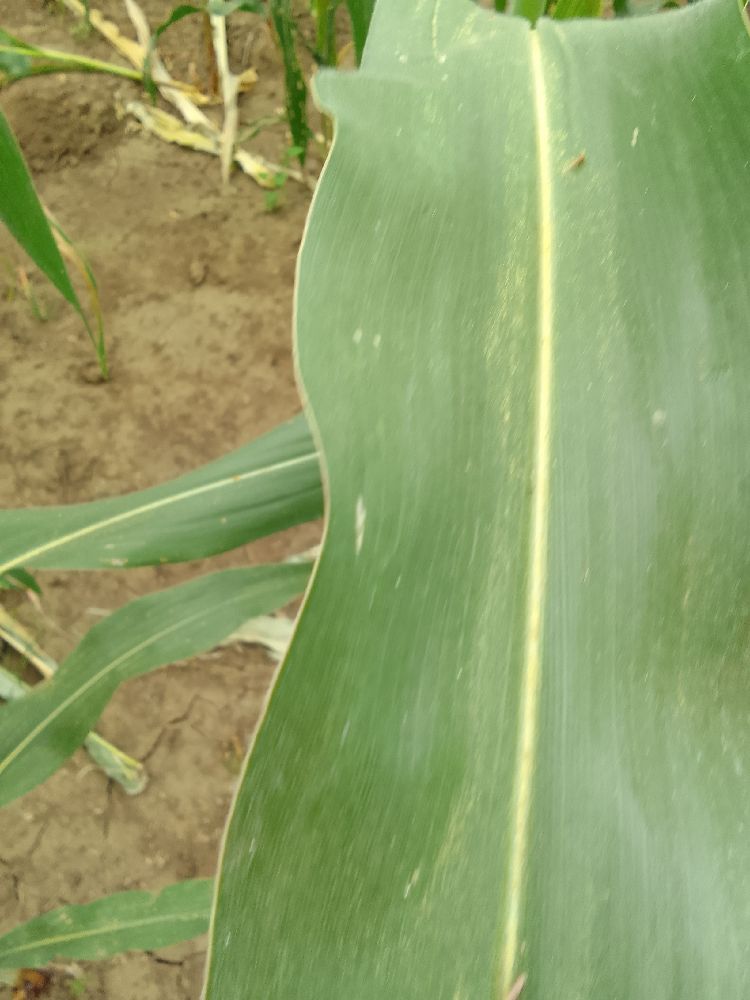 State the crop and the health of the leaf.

maize, healthy
